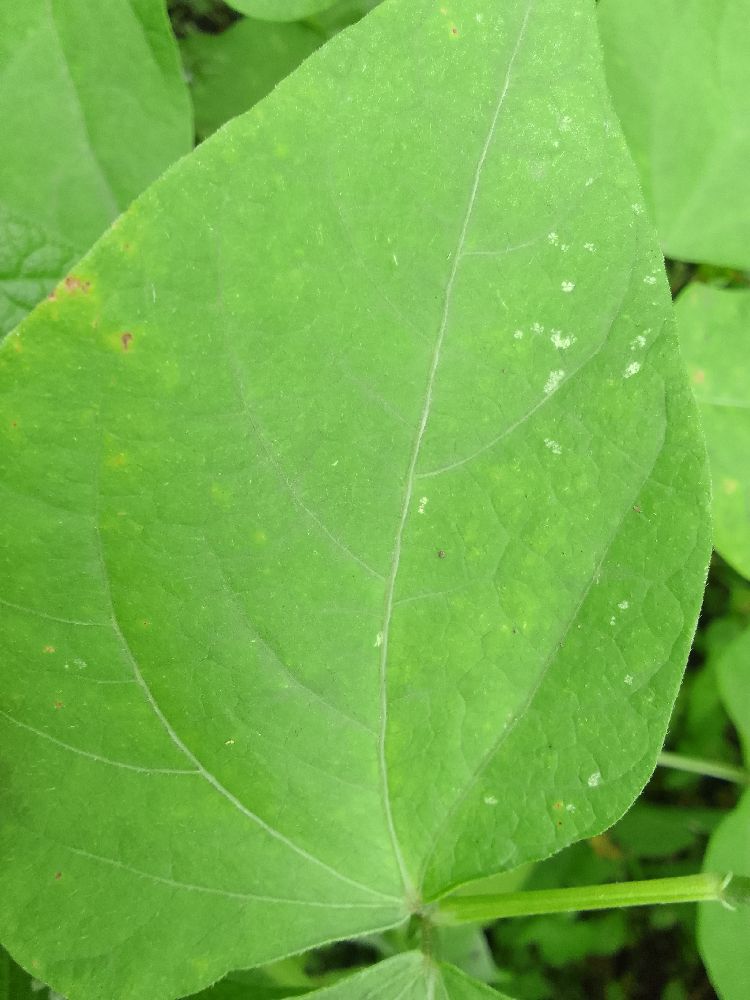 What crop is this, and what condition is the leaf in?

common bean, healthy
